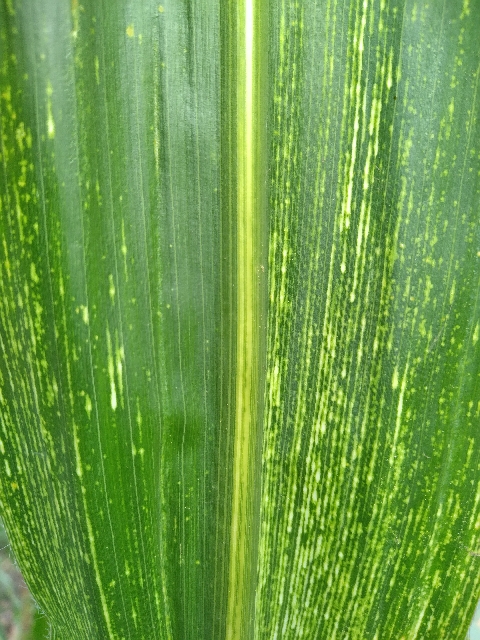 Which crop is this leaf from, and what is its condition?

maize, maize streak virus
